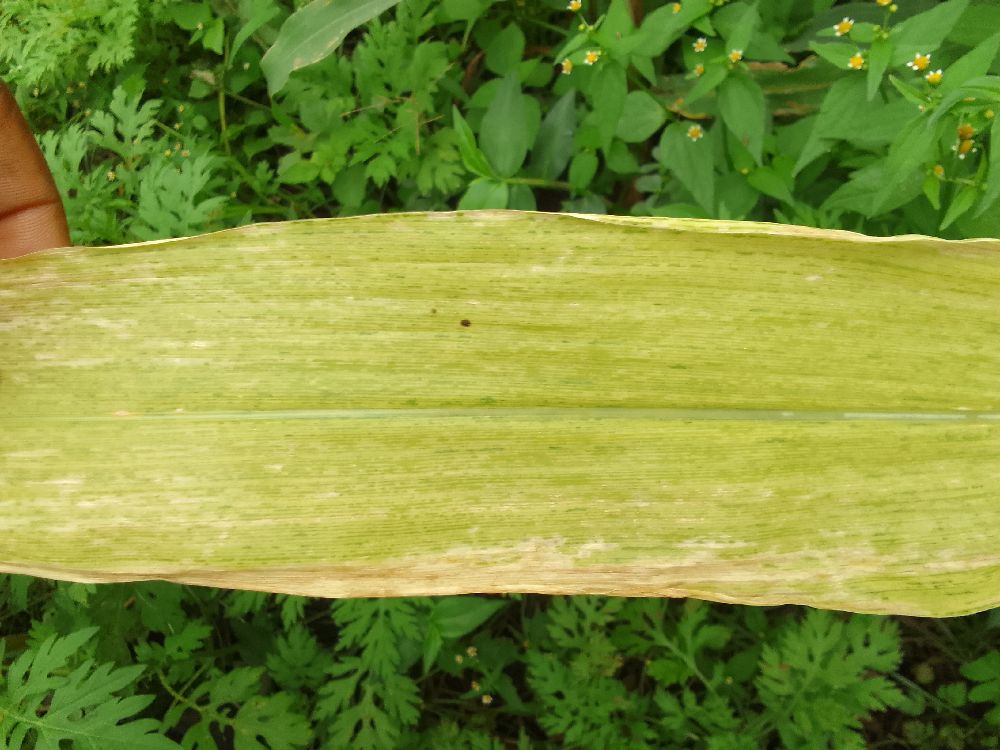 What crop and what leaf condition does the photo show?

maize, maize lethal necrosis
